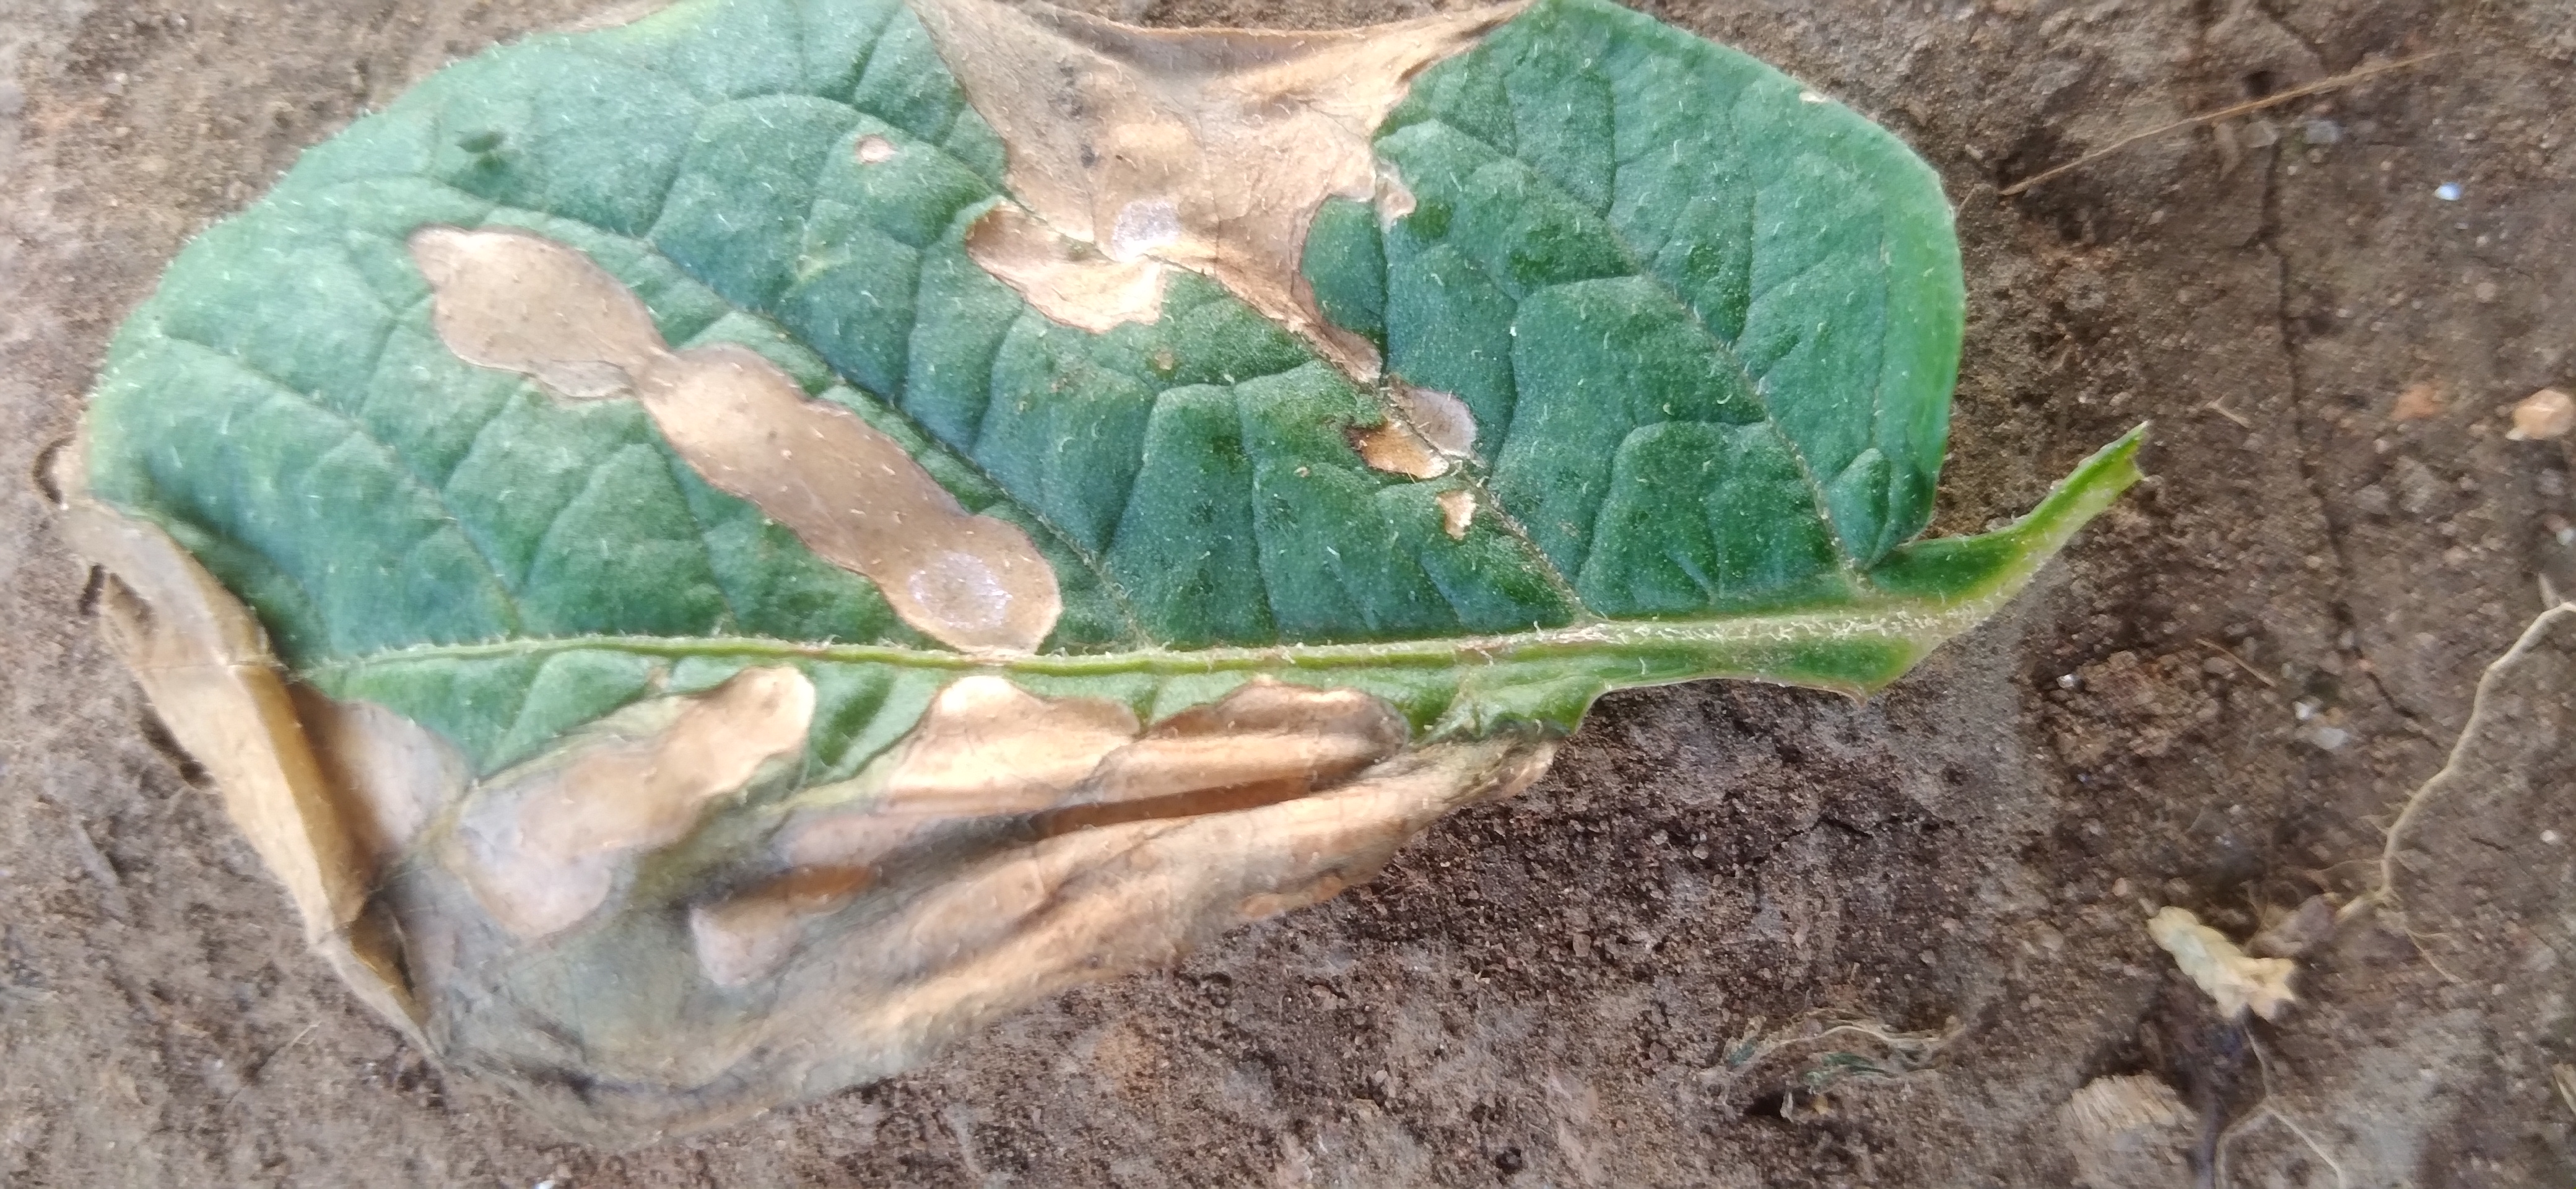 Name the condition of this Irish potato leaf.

early blight
